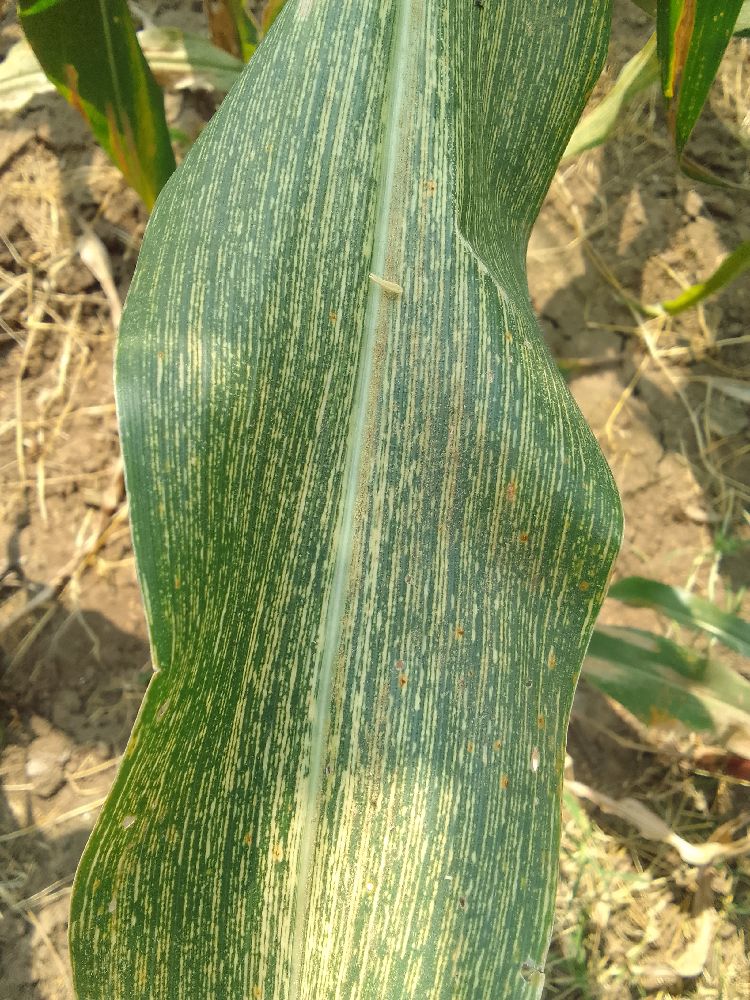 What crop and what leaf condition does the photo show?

maize, maize streak virus
